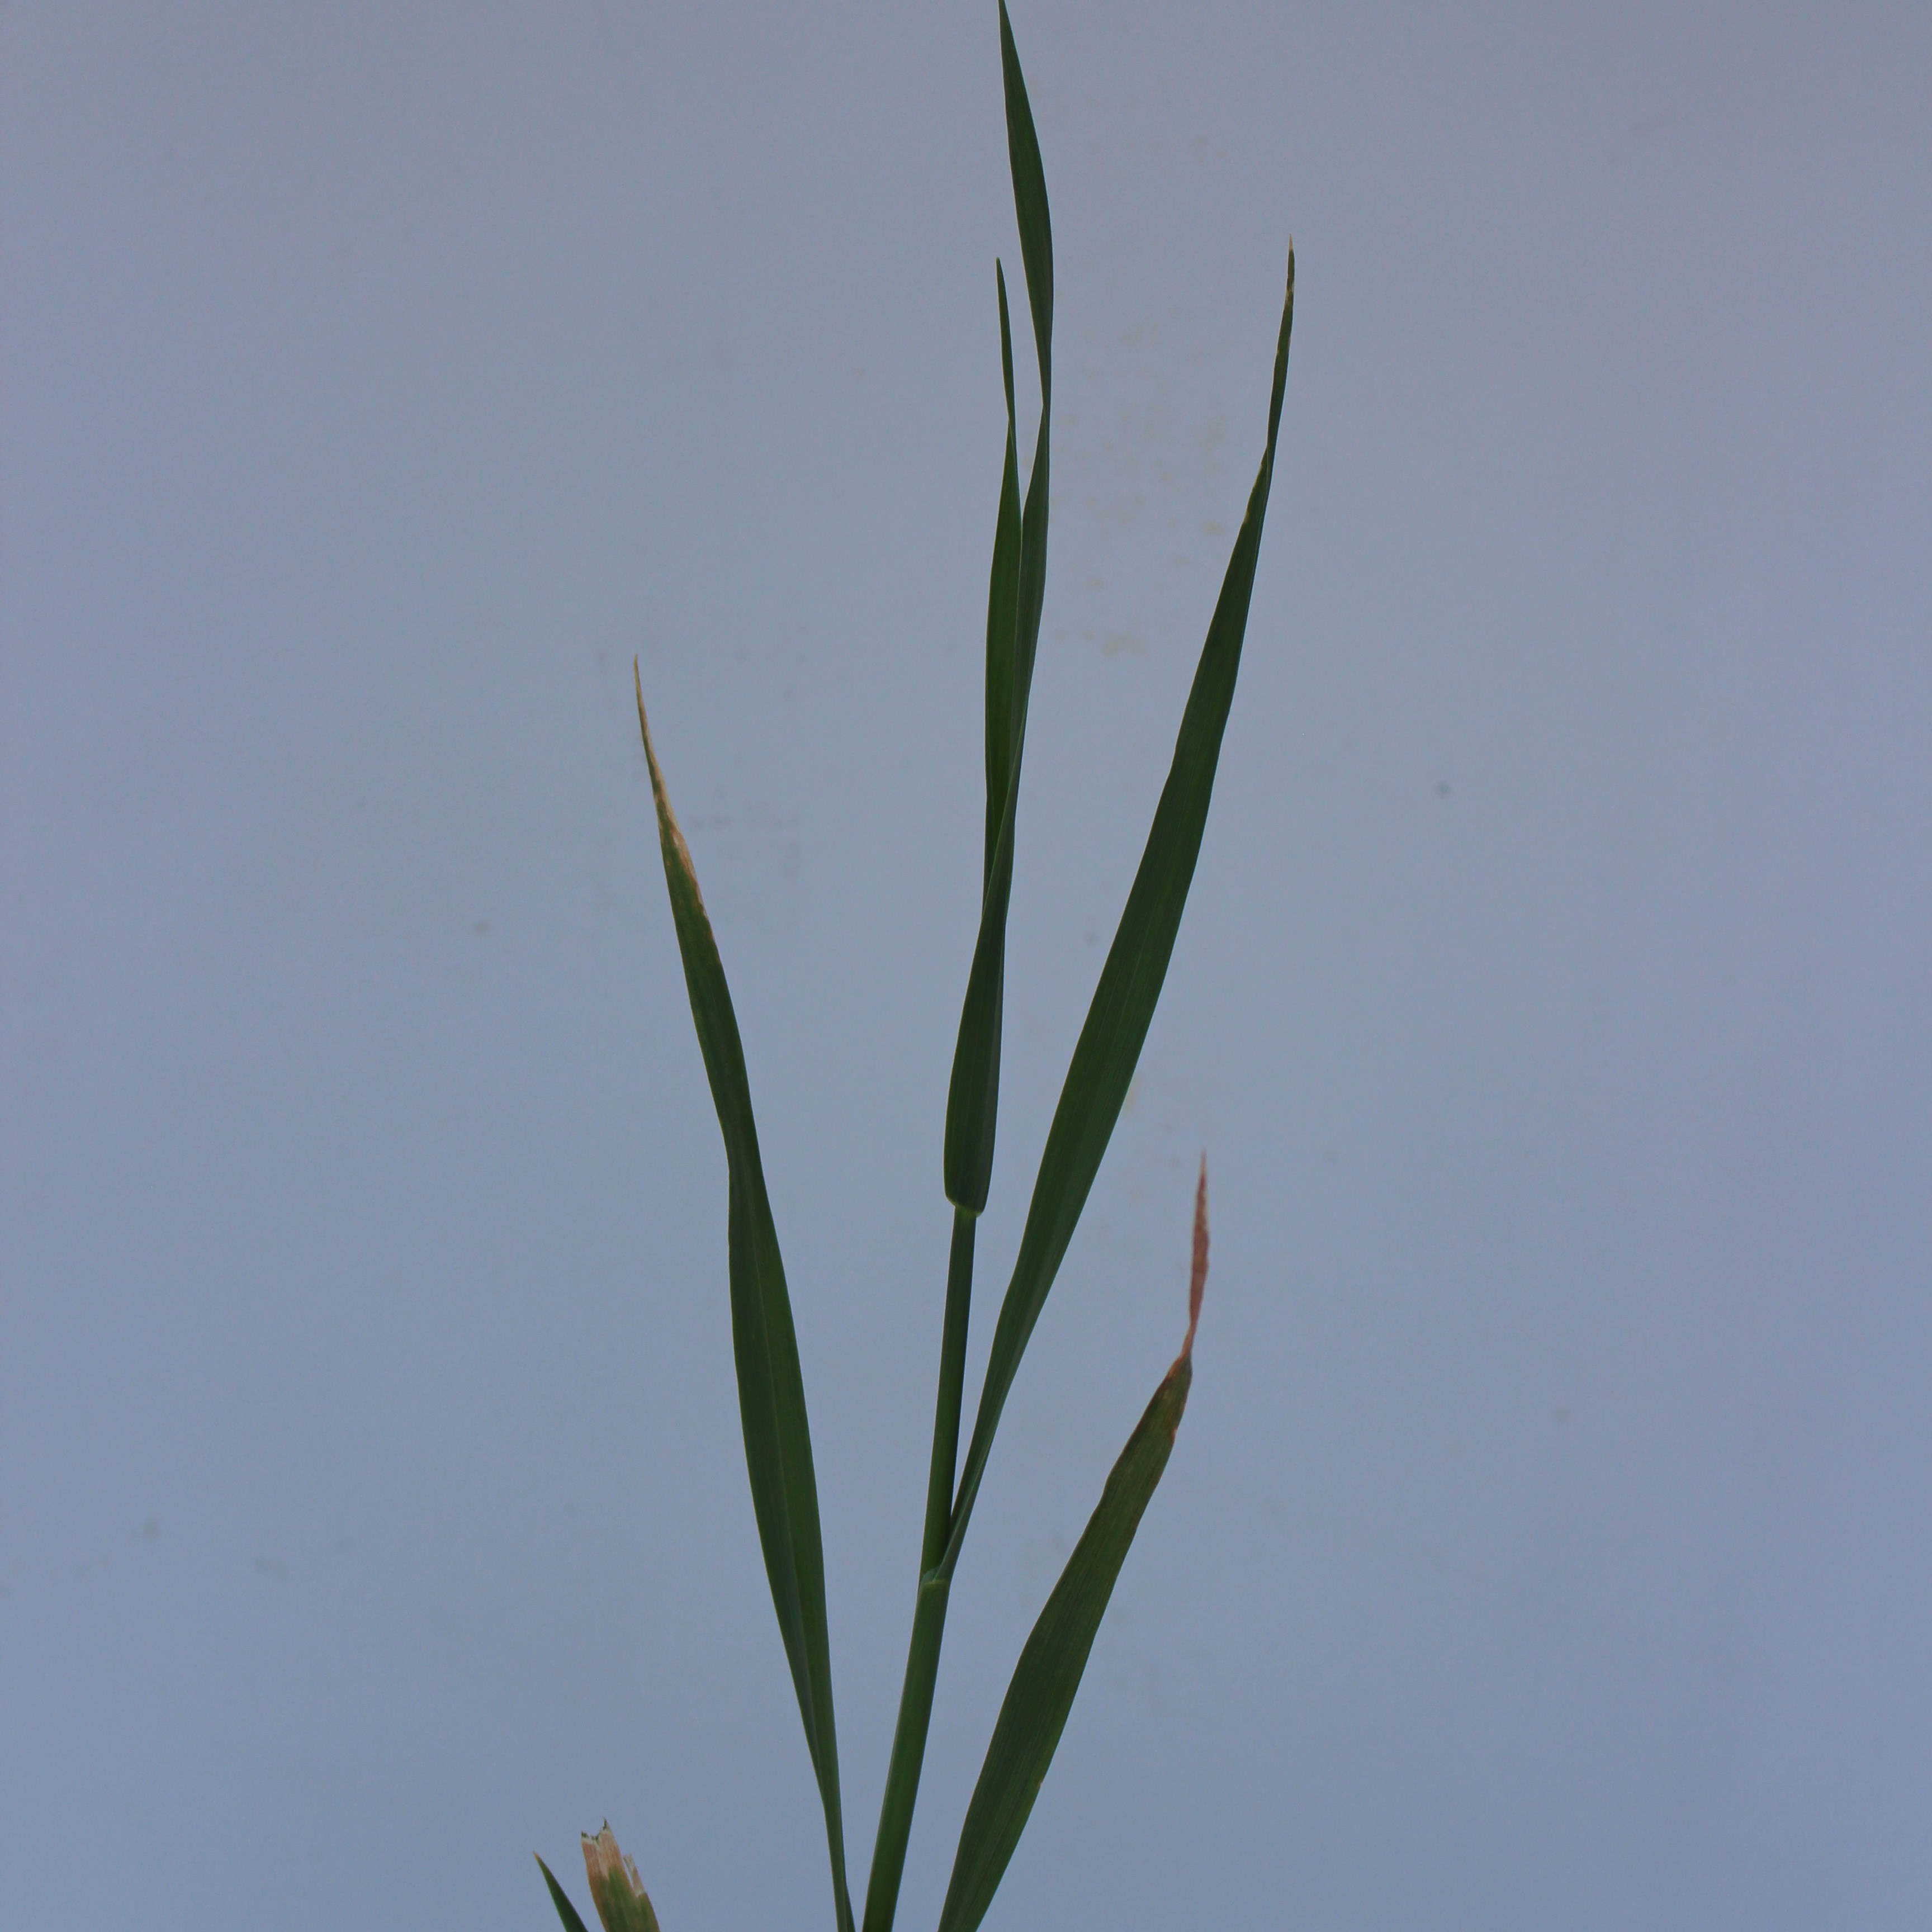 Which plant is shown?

Avena sterilis
